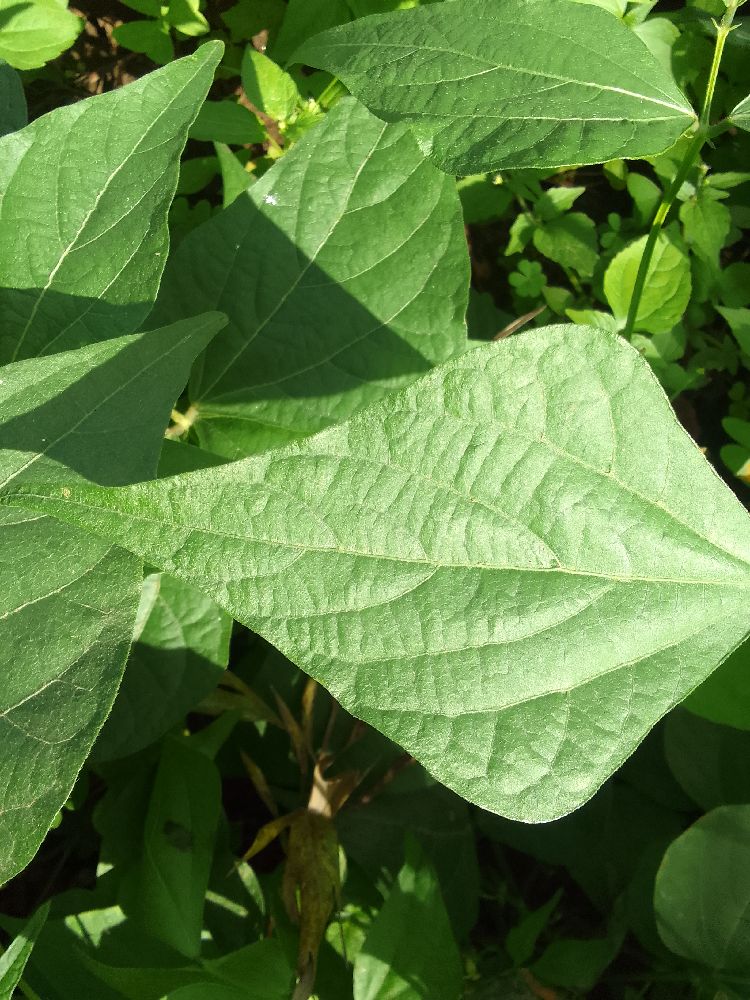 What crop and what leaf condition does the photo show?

common bean, healthy
